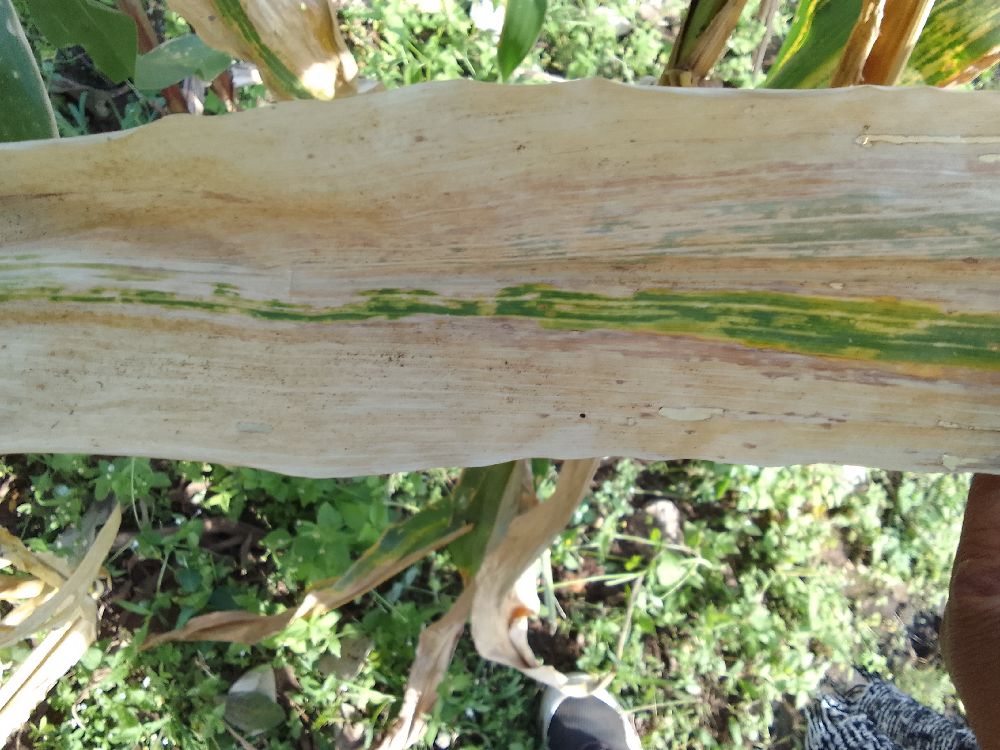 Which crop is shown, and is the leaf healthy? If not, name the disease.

maize, maize lethal necrosis
